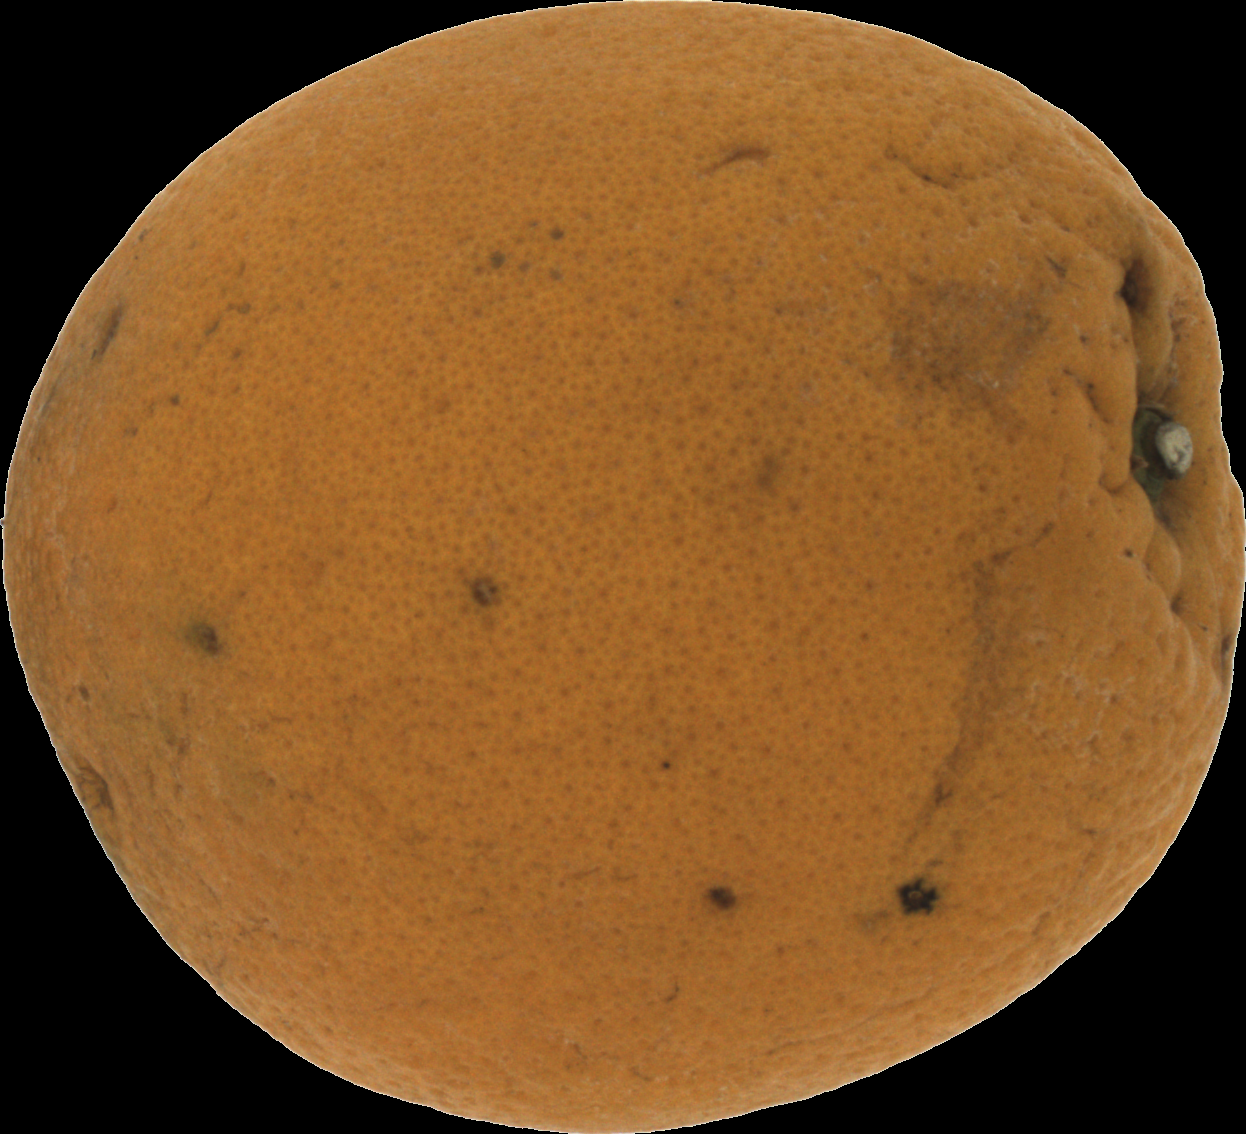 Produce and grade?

orange, bad
